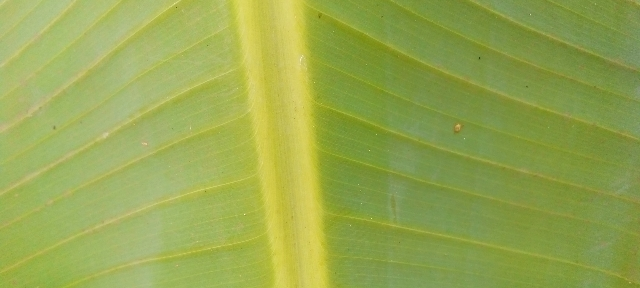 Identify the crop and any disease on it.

banana, healthy
